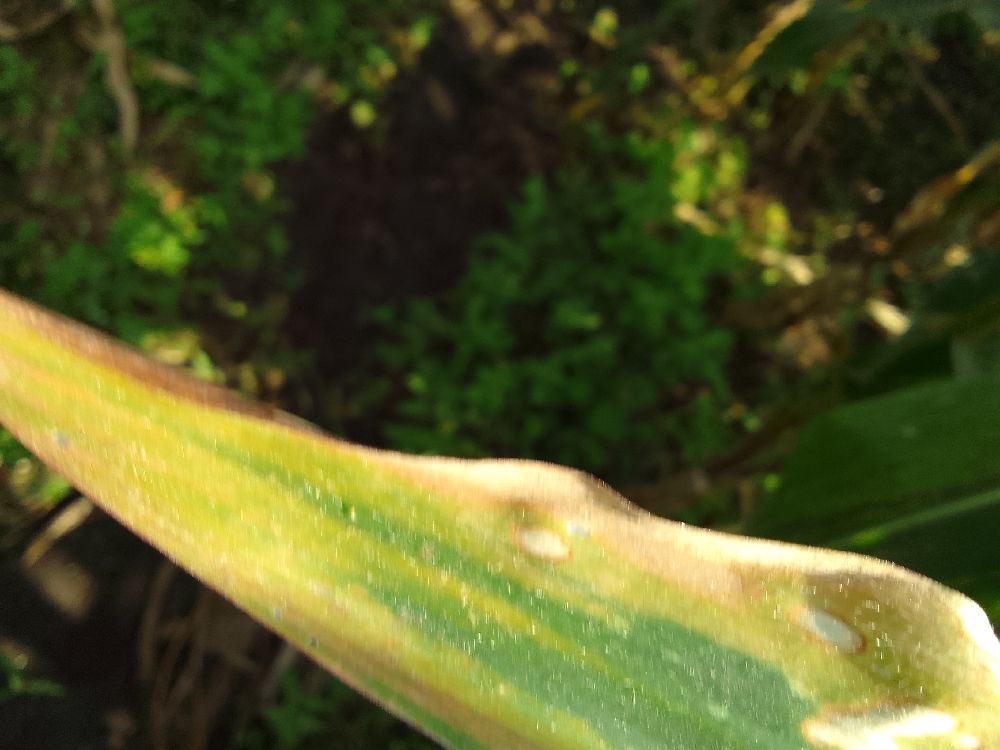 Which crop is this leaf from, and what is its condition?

maize, maize lethal necrosis
